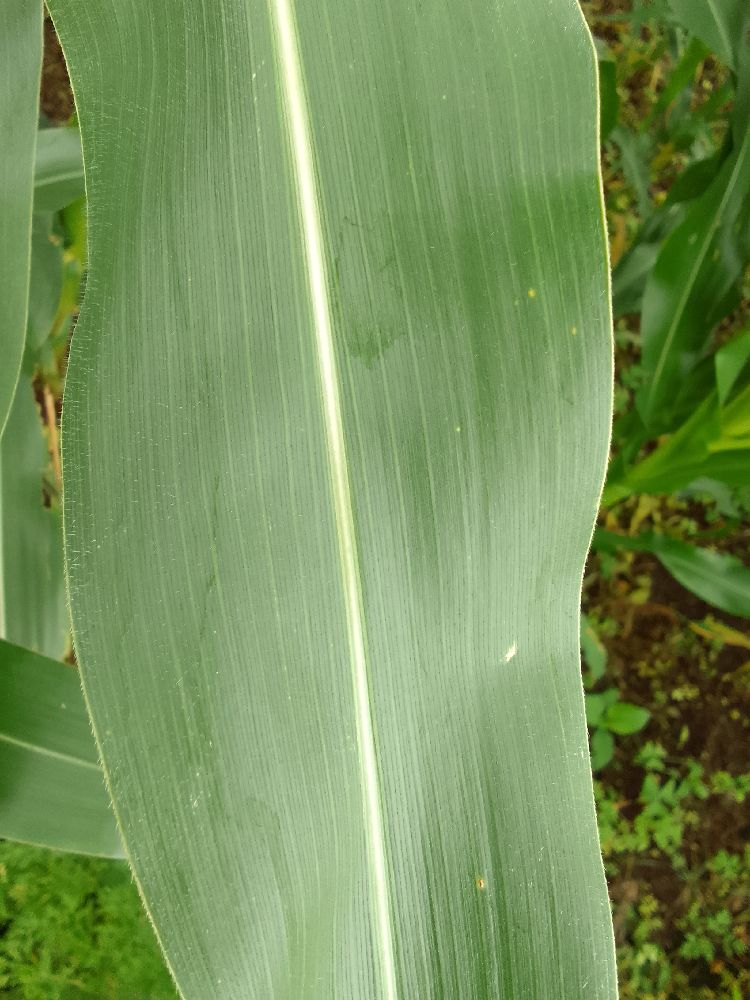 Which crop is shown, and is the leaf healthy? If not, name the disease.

maize, healthy
